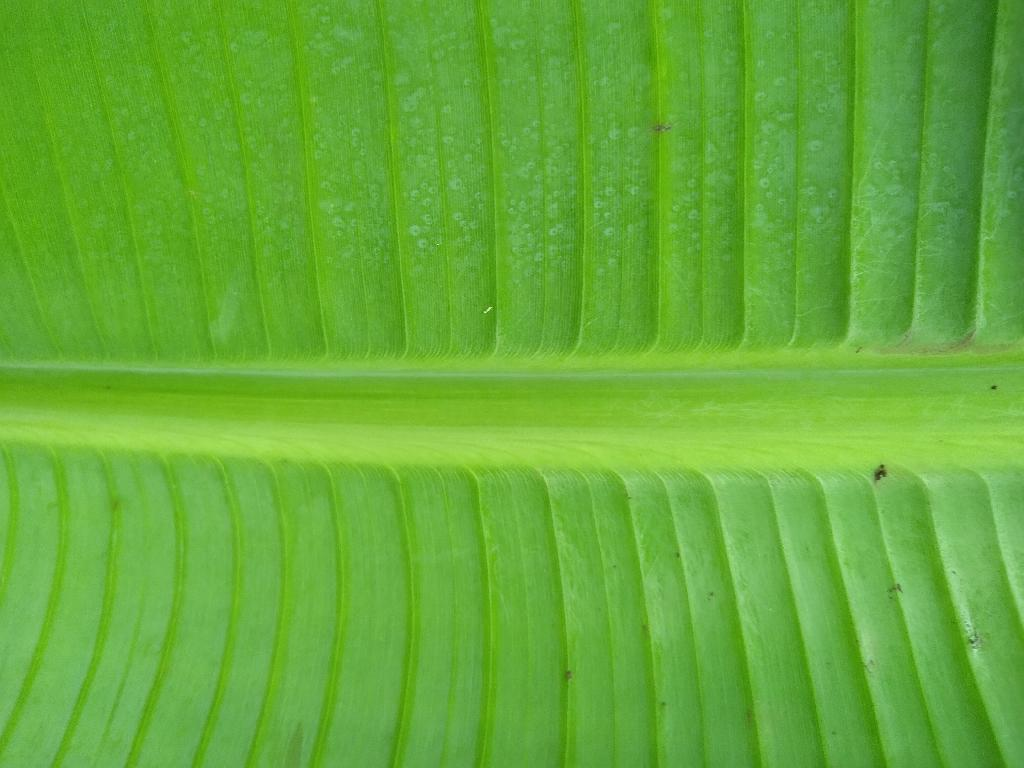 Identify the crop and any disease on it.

banana, healthy
